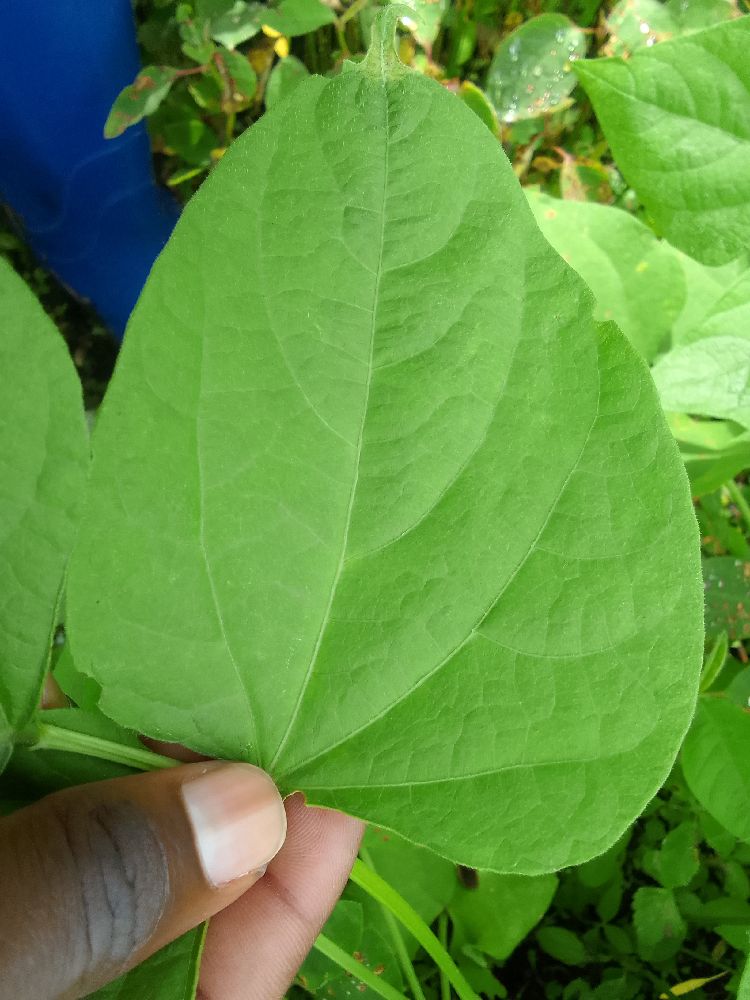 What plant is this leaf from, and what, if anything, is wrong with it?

common bean, healthy
